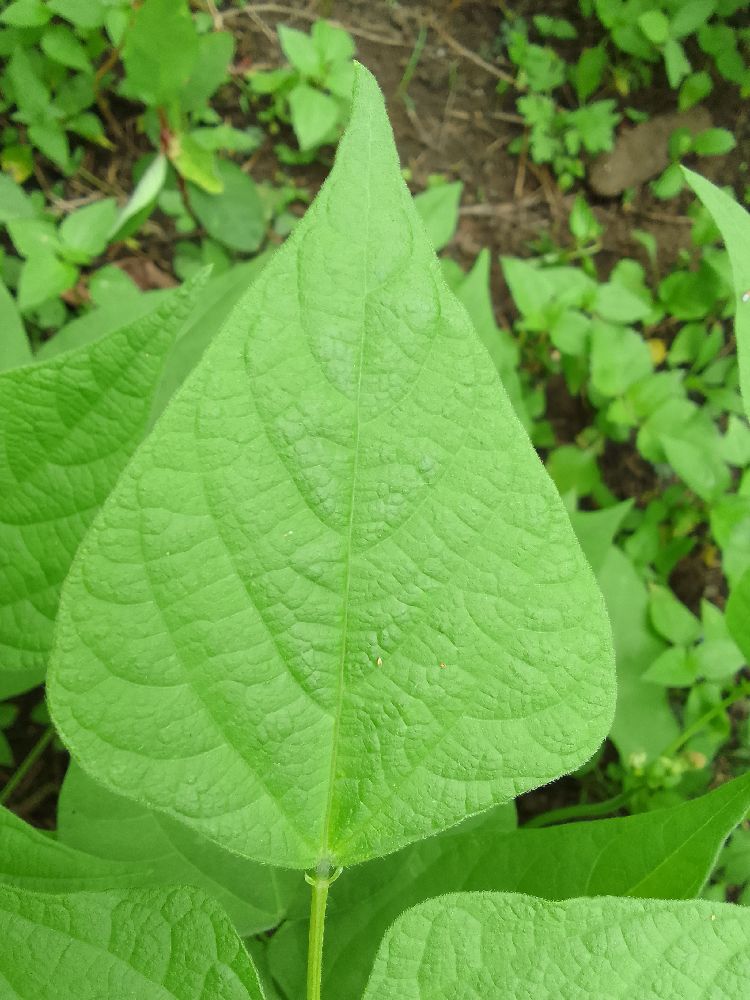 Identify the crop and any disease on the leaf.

common bean, healthy
